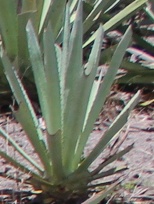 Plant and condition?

agave, small
